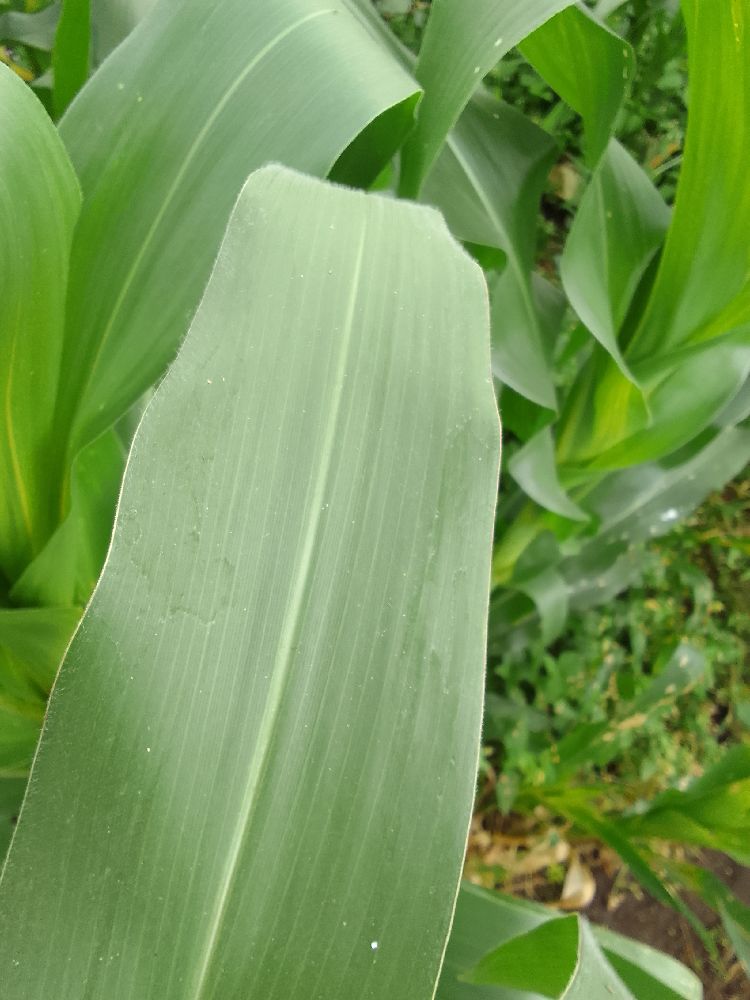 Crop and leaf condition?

maize, healthy
